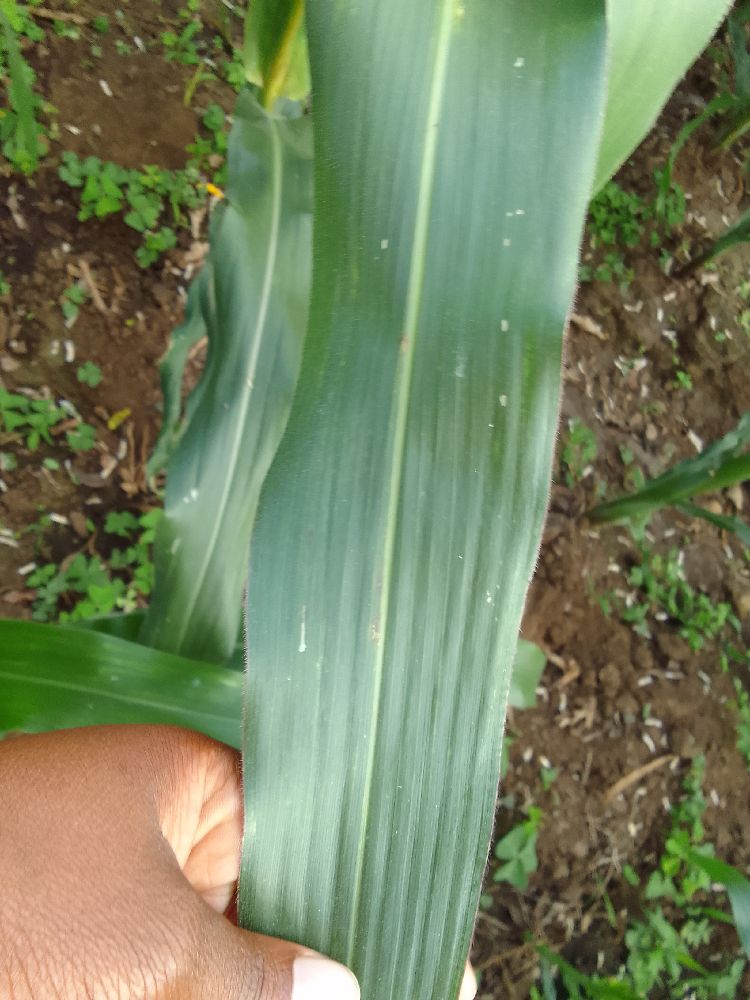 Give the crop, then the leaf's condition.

maize, healthy
